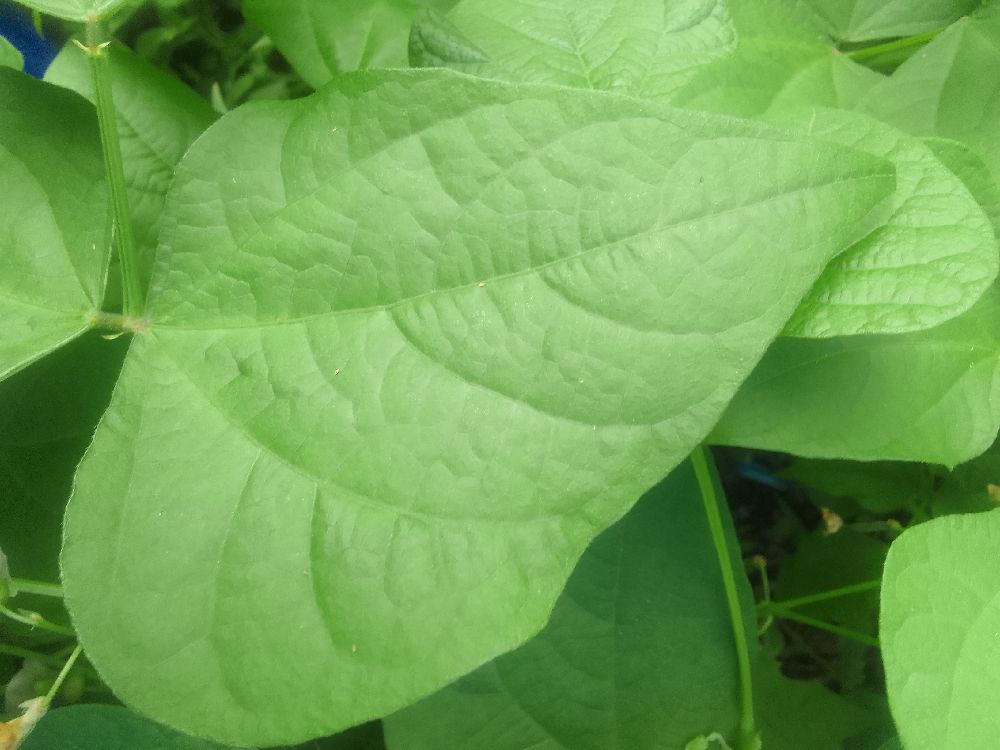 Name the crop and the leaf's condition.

common bean, healthy
